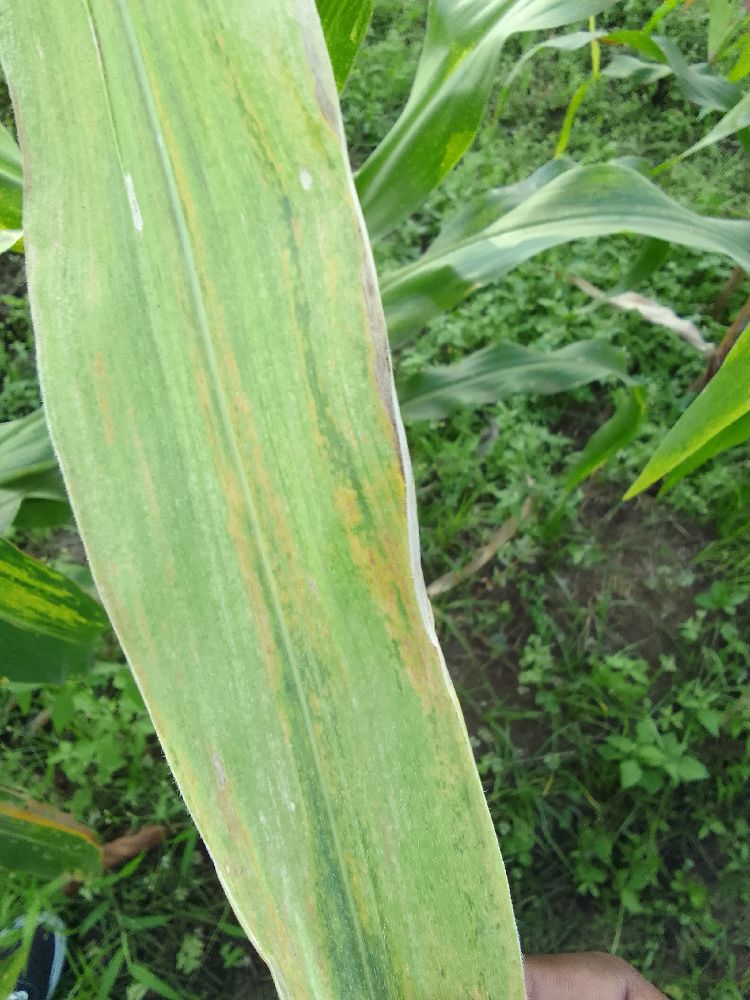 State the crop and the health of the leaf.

maize, maize lethal necrosis
